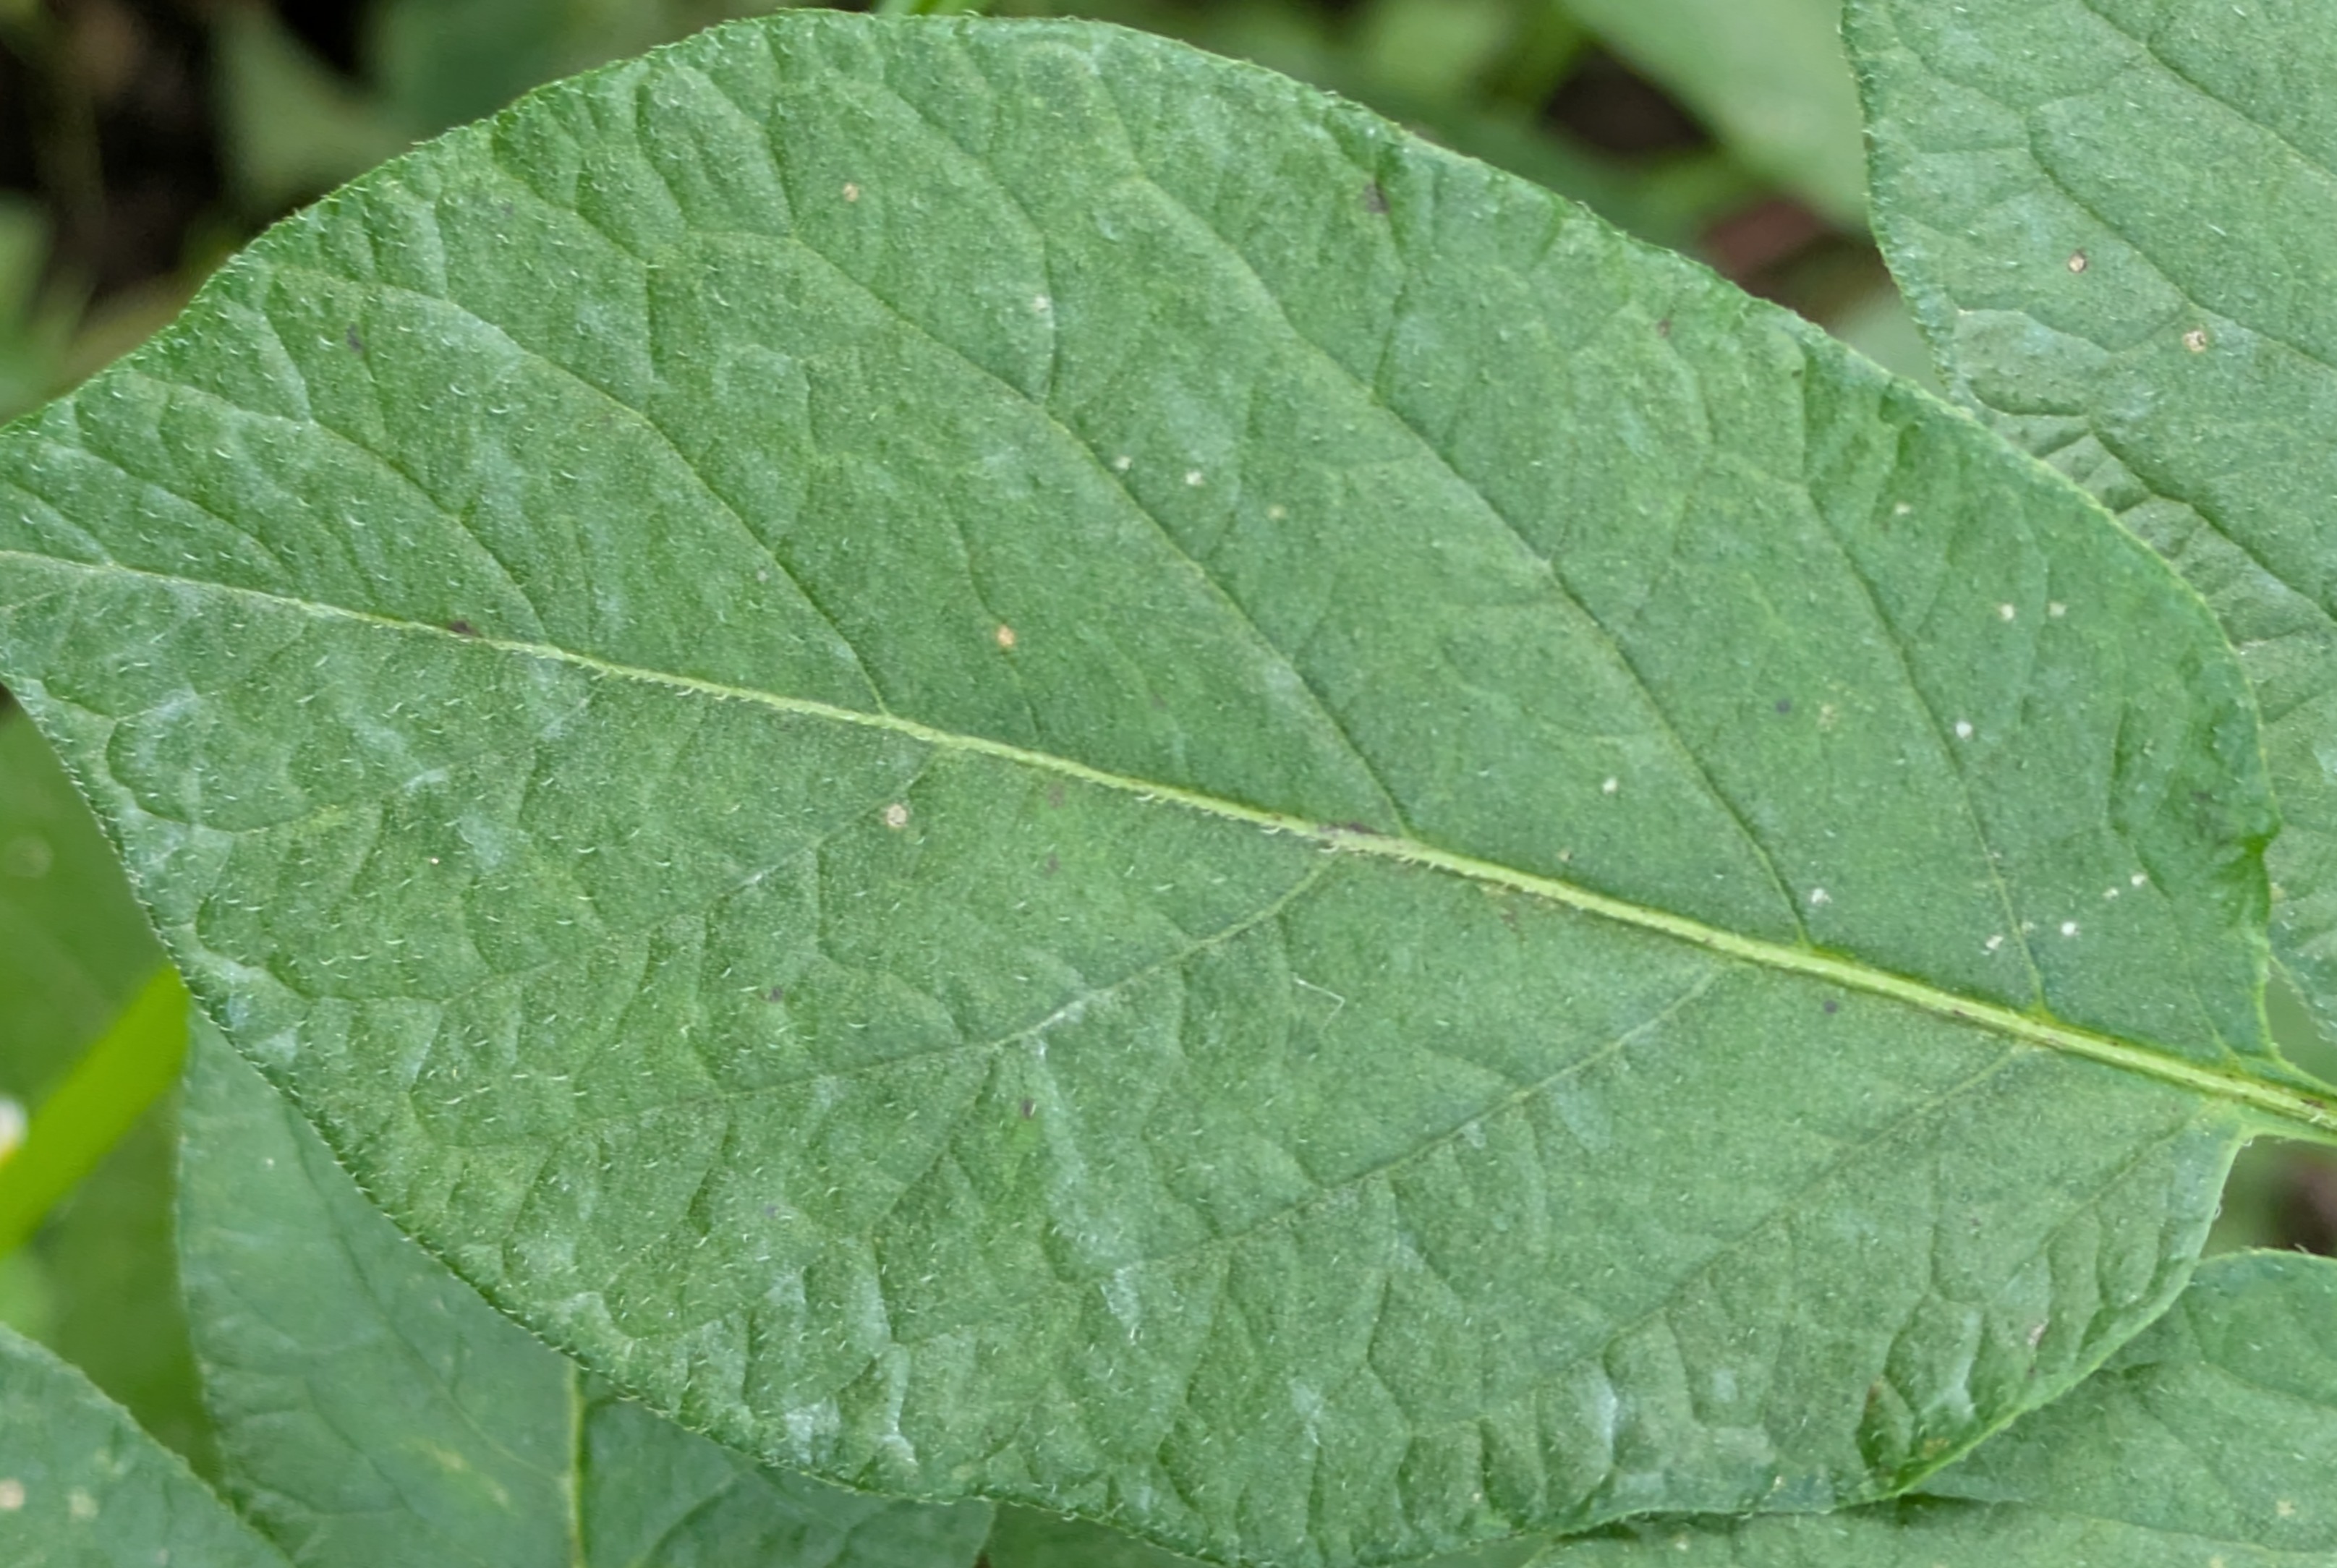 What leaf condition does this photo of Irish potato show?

healthy
